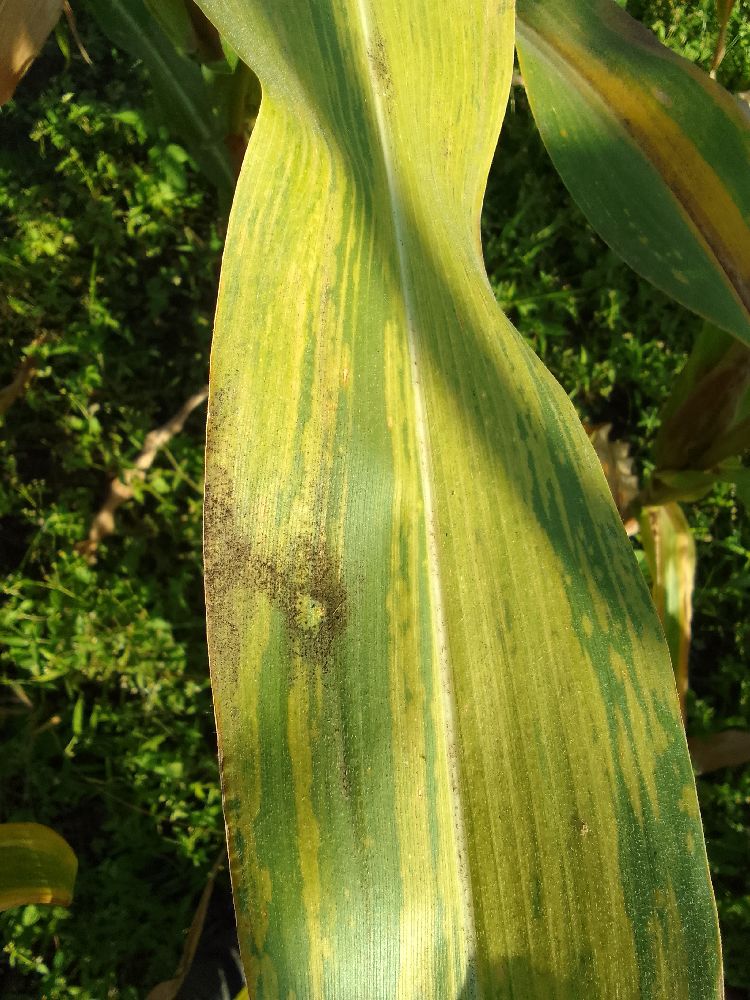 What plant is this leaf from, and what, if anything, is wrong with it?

maize, maize lethal necrosis
